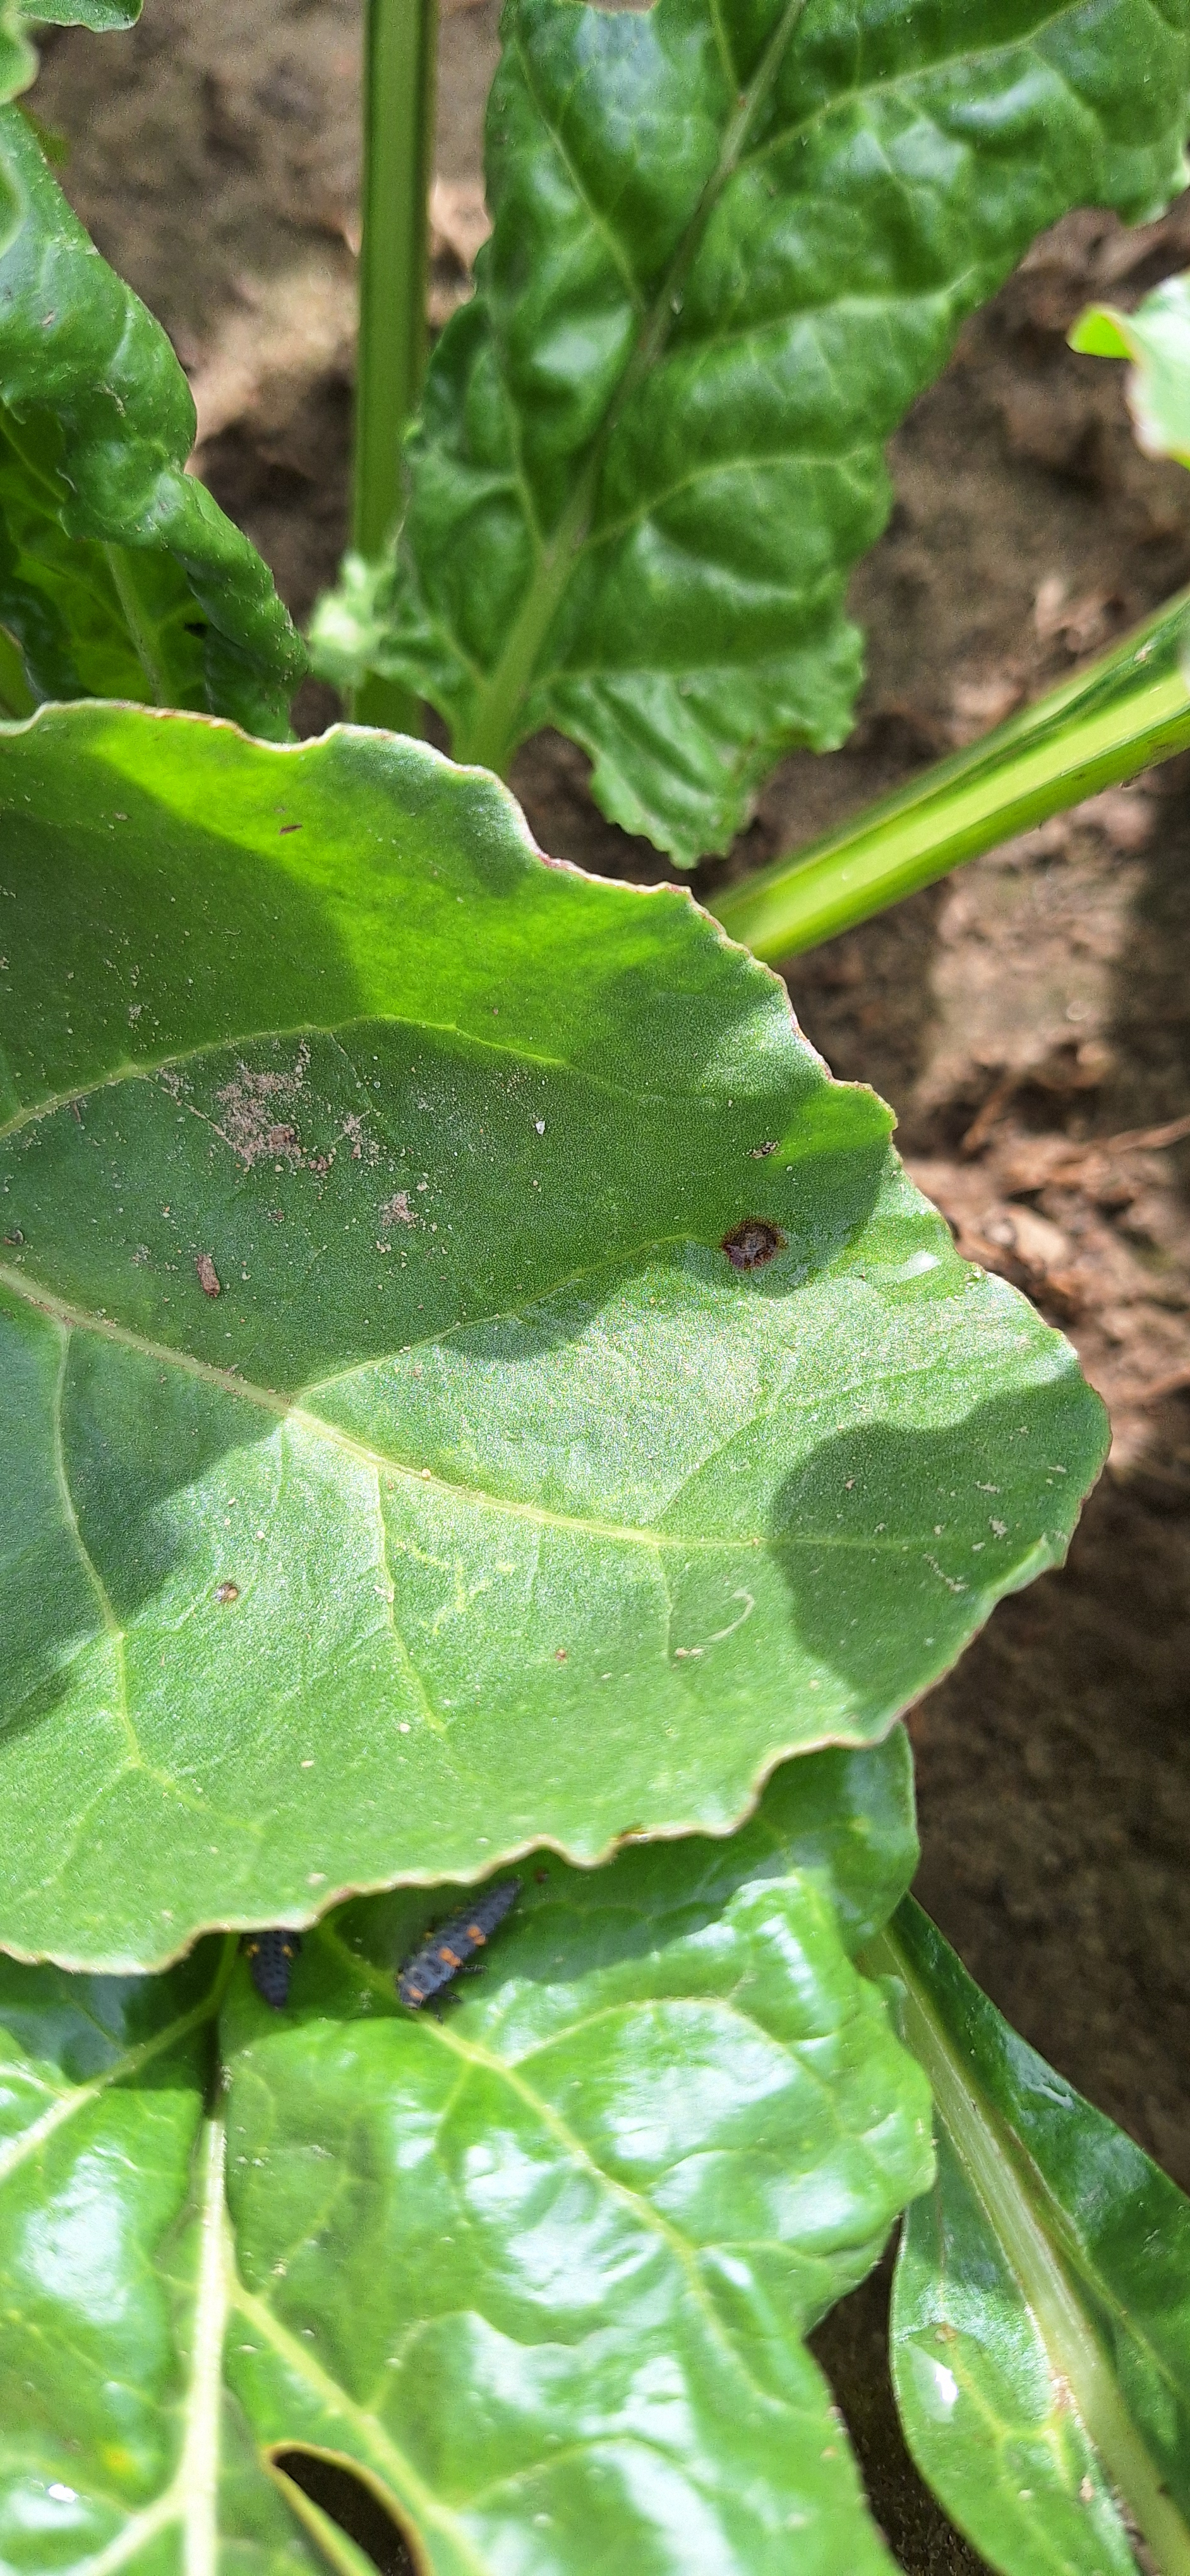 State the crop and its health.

beet, cercospora
